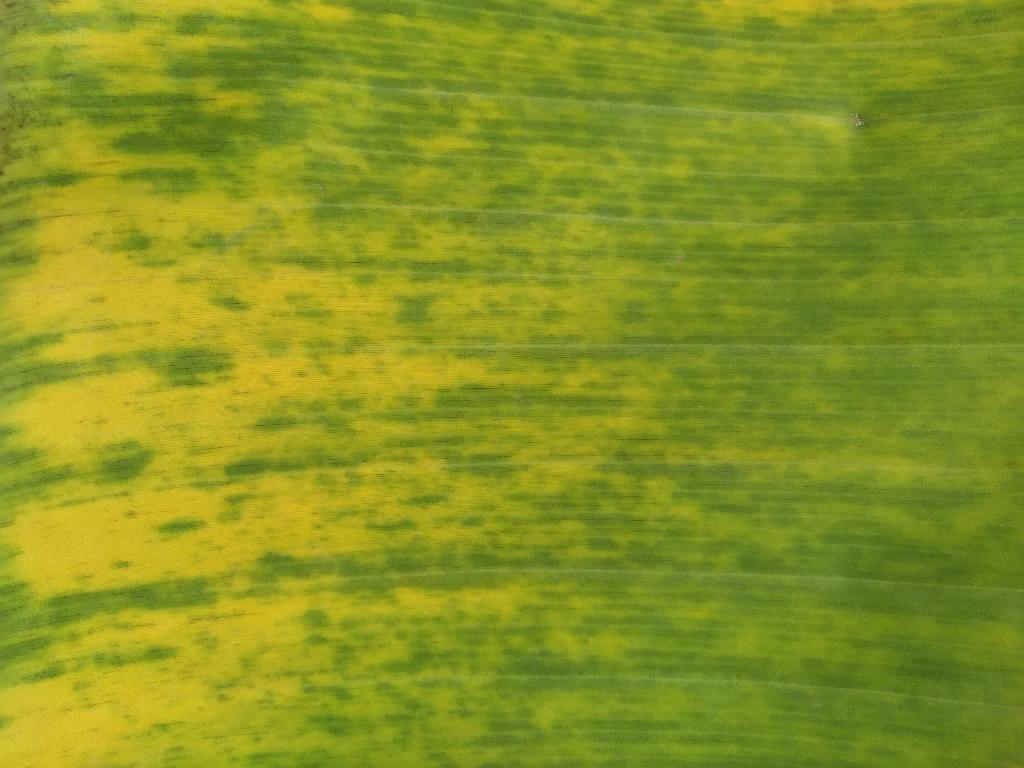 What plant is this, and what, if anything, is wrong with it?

banana, black sigatoka
